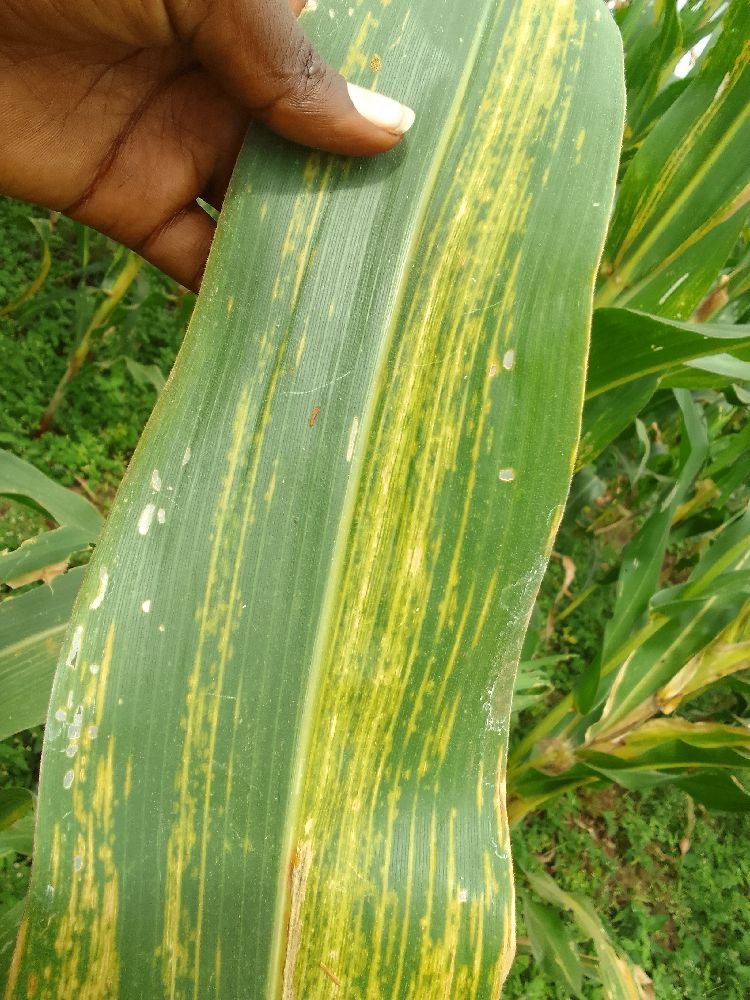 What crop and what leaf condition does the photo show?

maize, maize lethal necrosis
